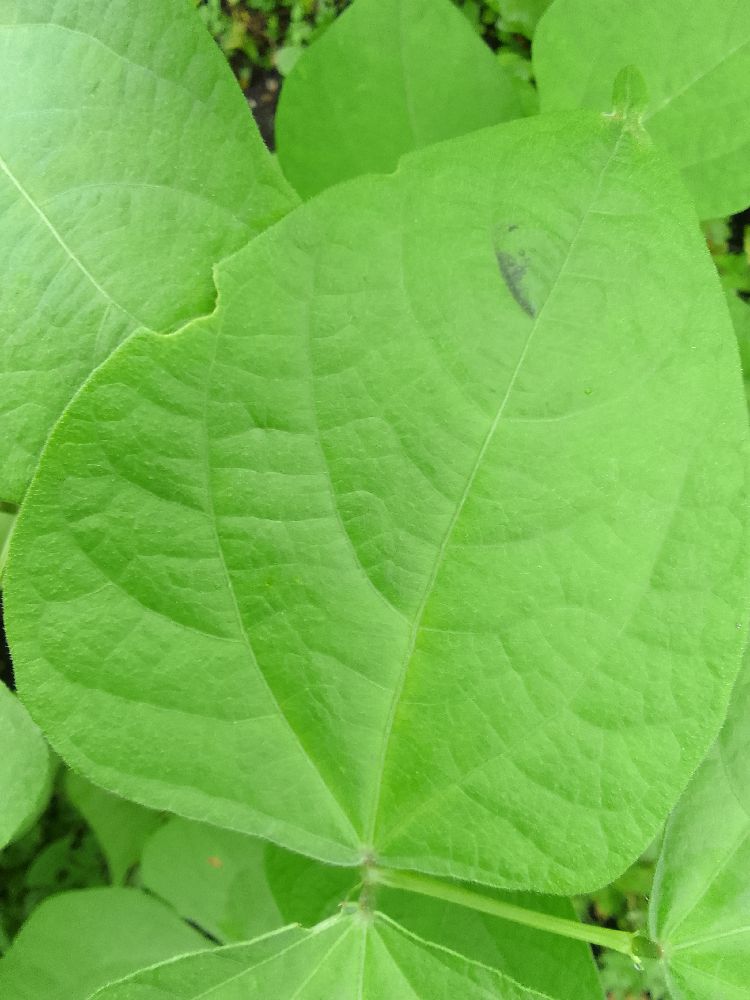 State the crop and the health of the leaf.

common bean, healthy
